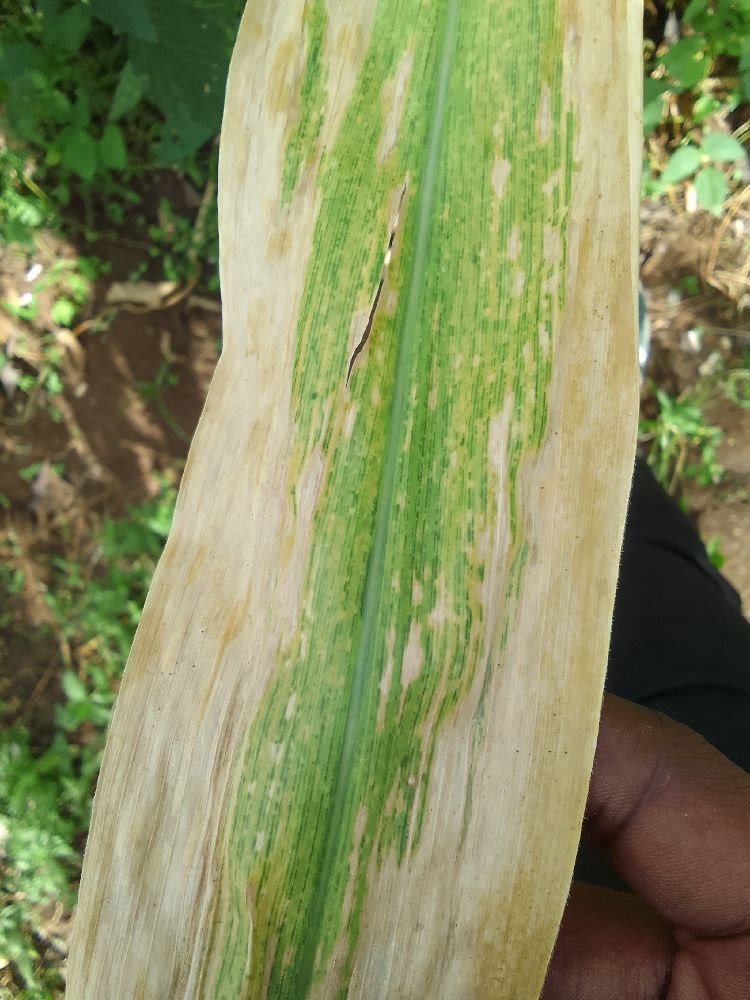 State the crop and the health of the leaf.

maize, maize lethal necrosis
